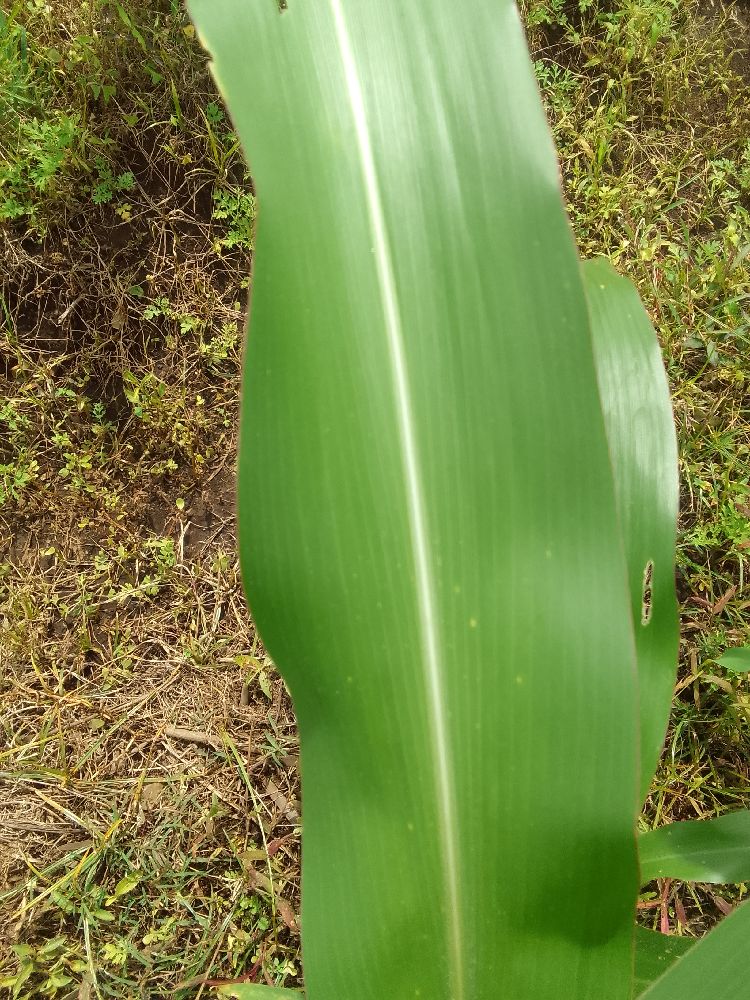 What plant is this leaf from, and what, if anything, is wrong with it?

maize, healthy
